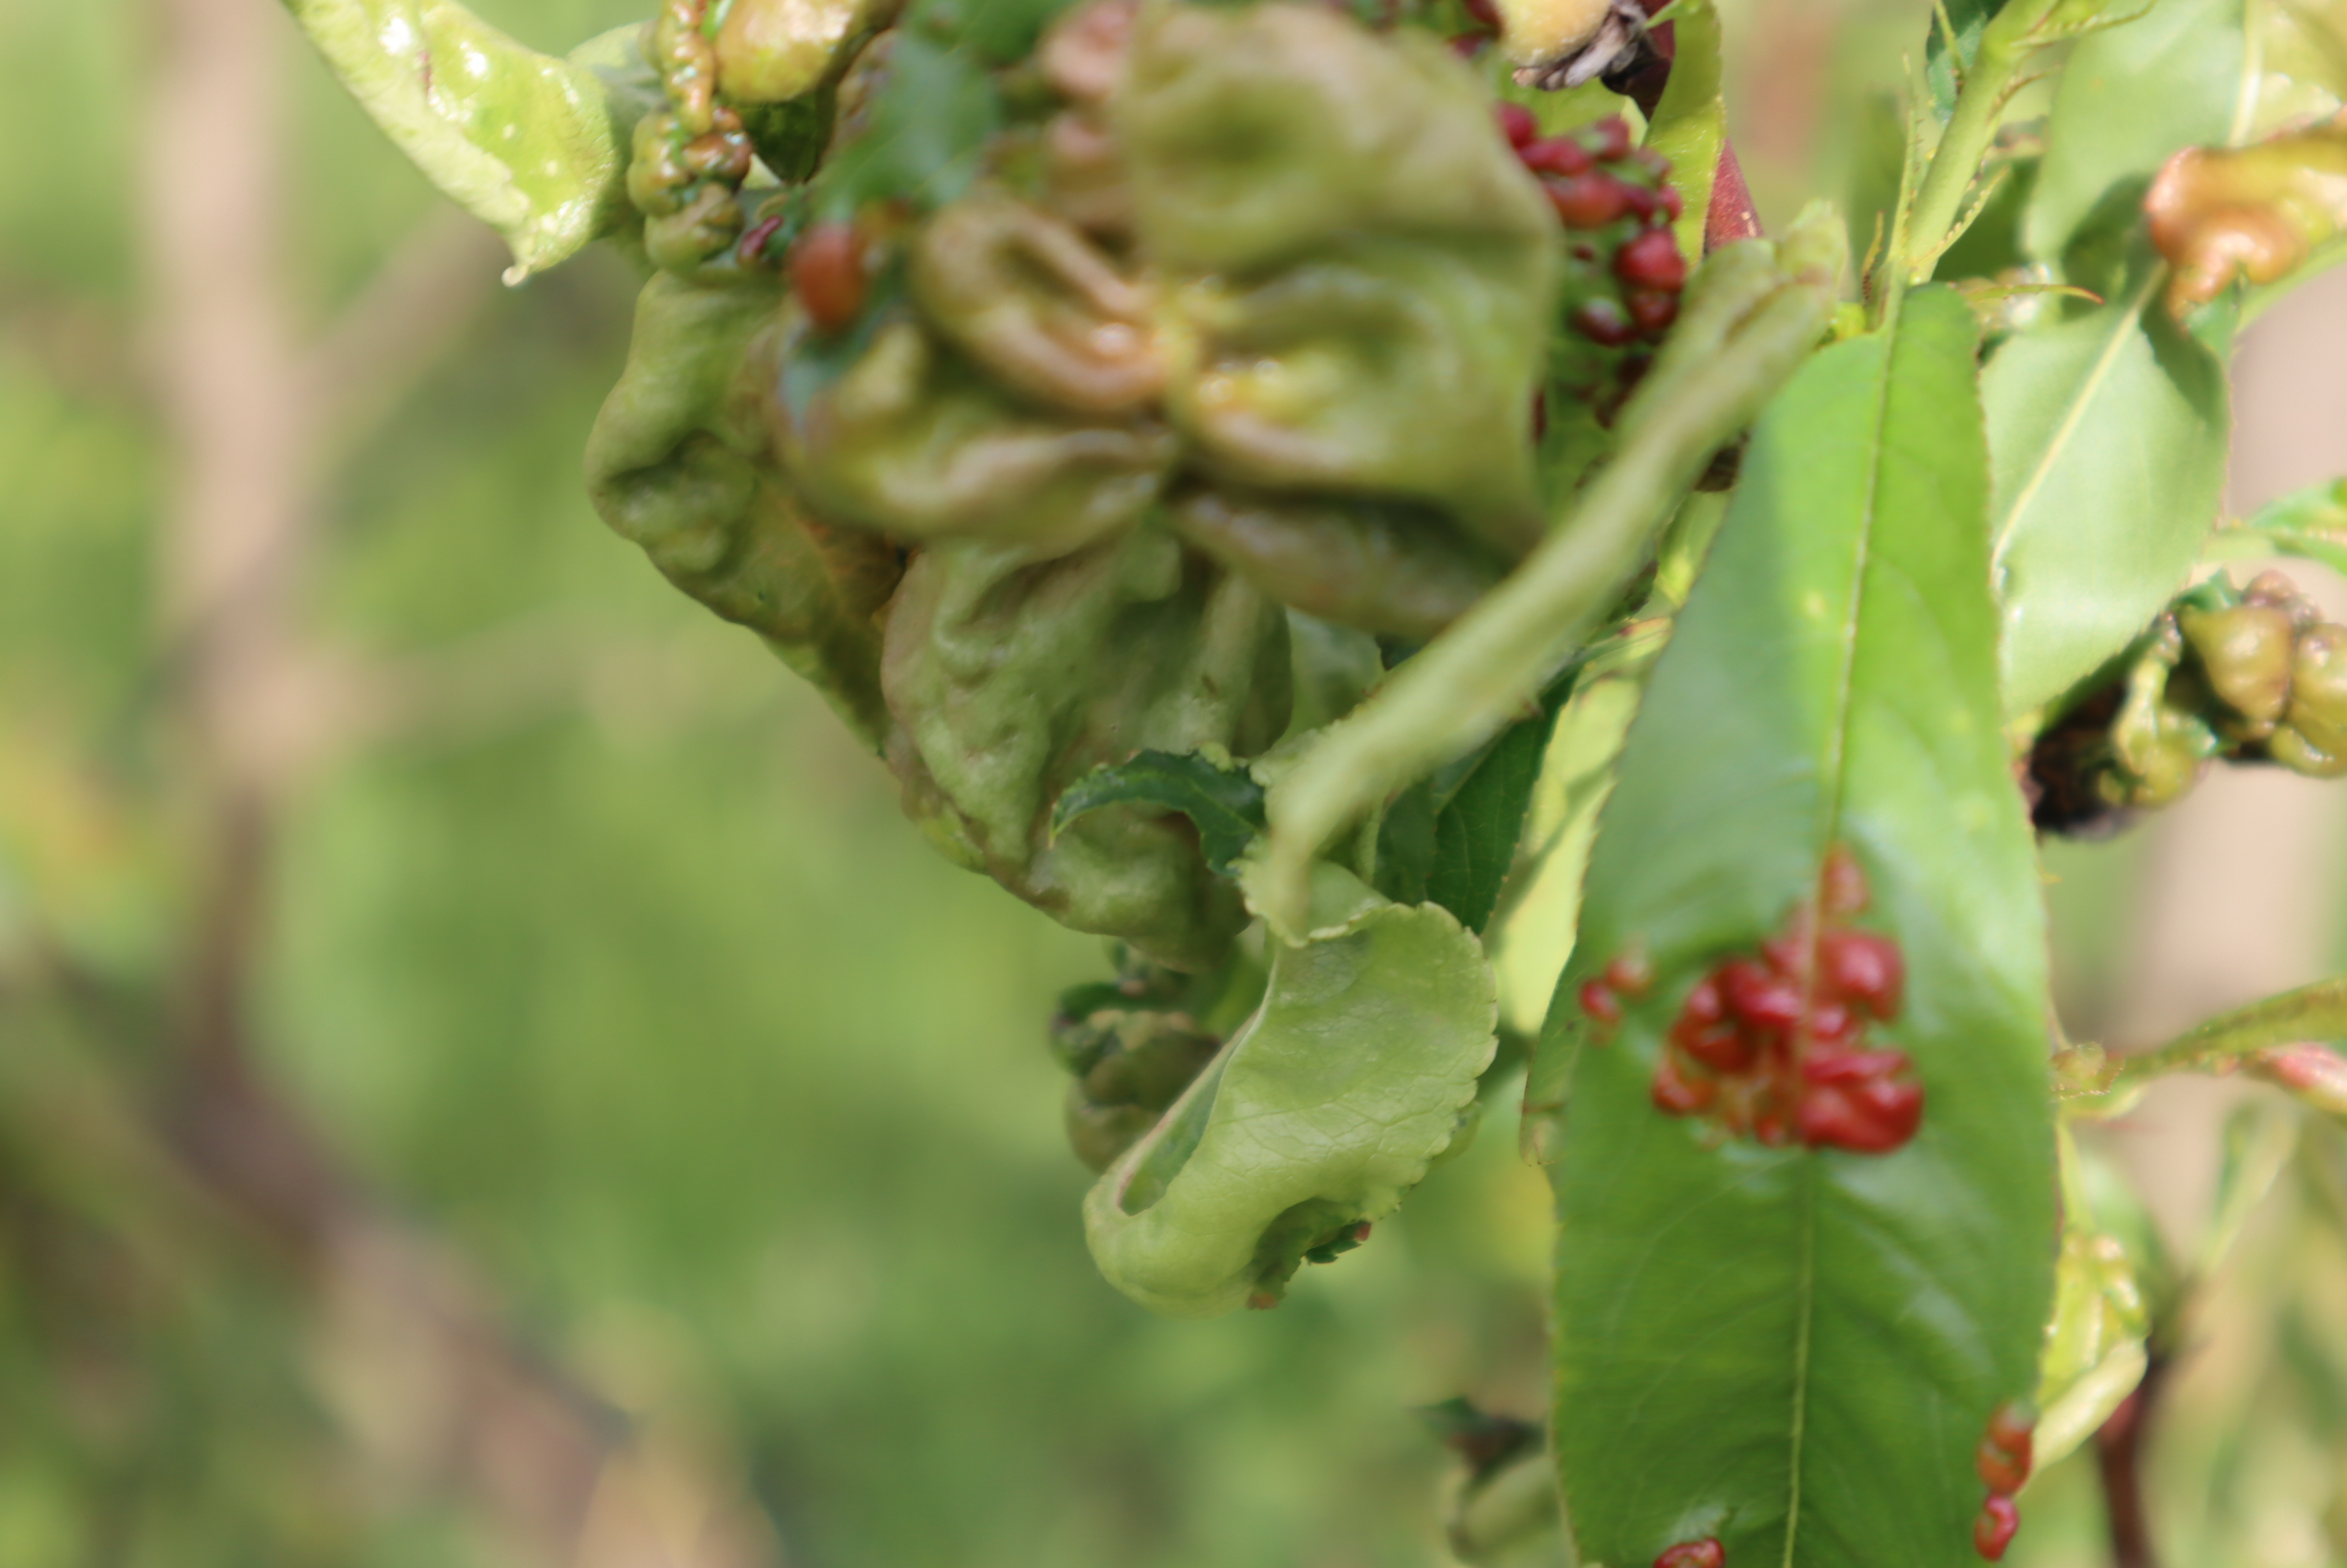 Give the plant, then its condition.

peach, peach leaf curl
